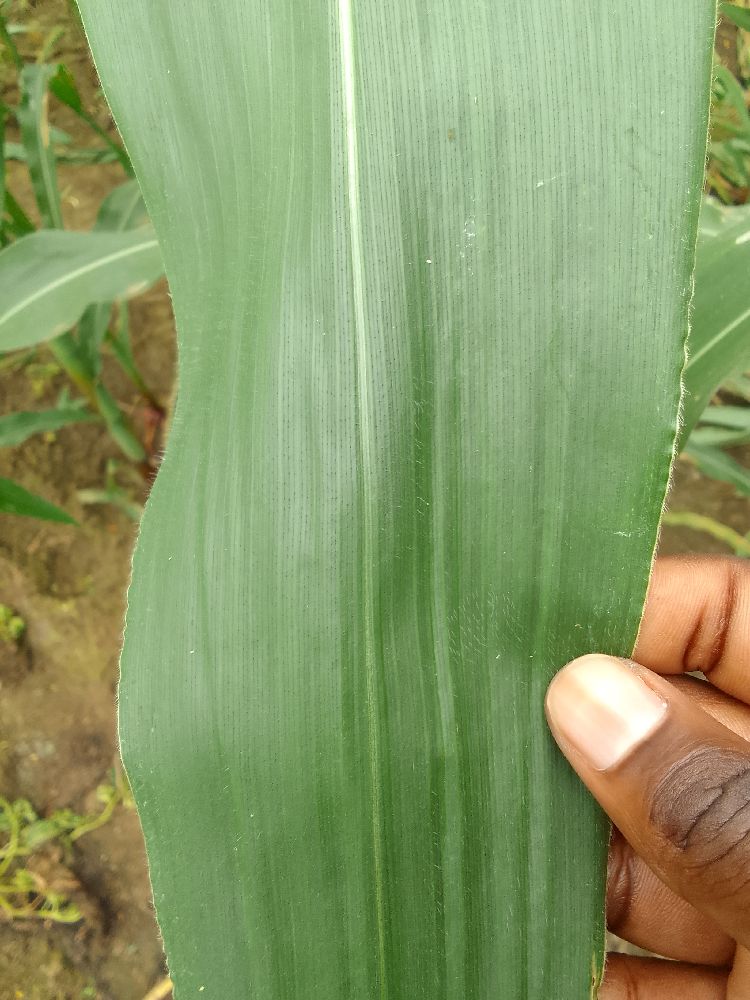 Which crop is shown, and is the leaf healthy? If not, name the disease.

maize, healthy
